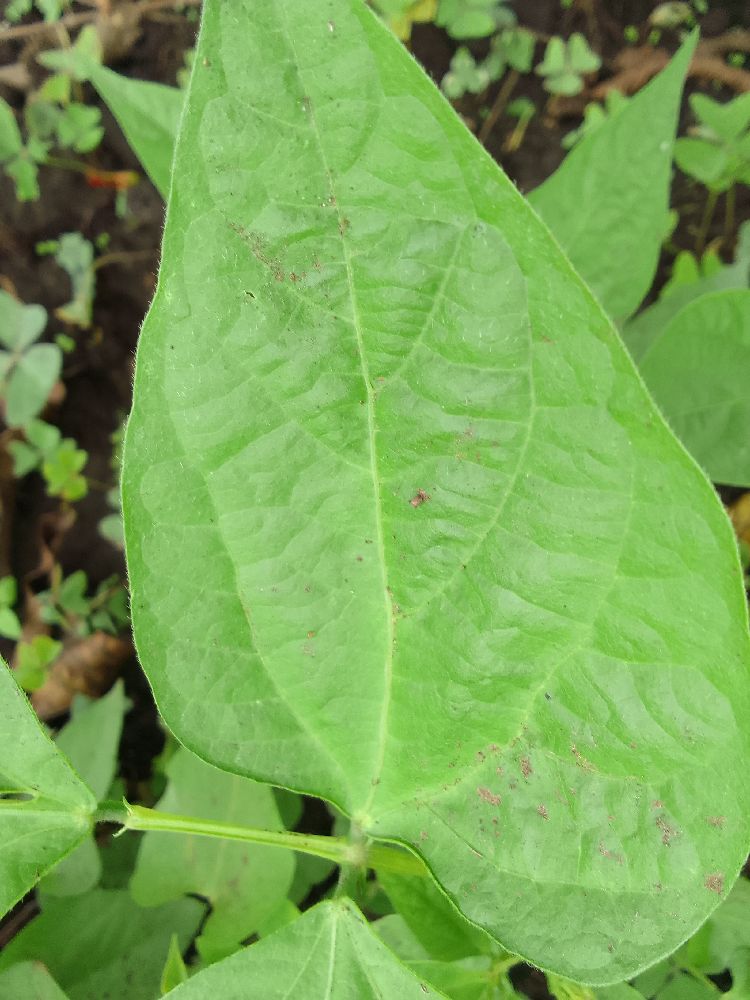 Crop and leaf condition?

common bean, healthy
